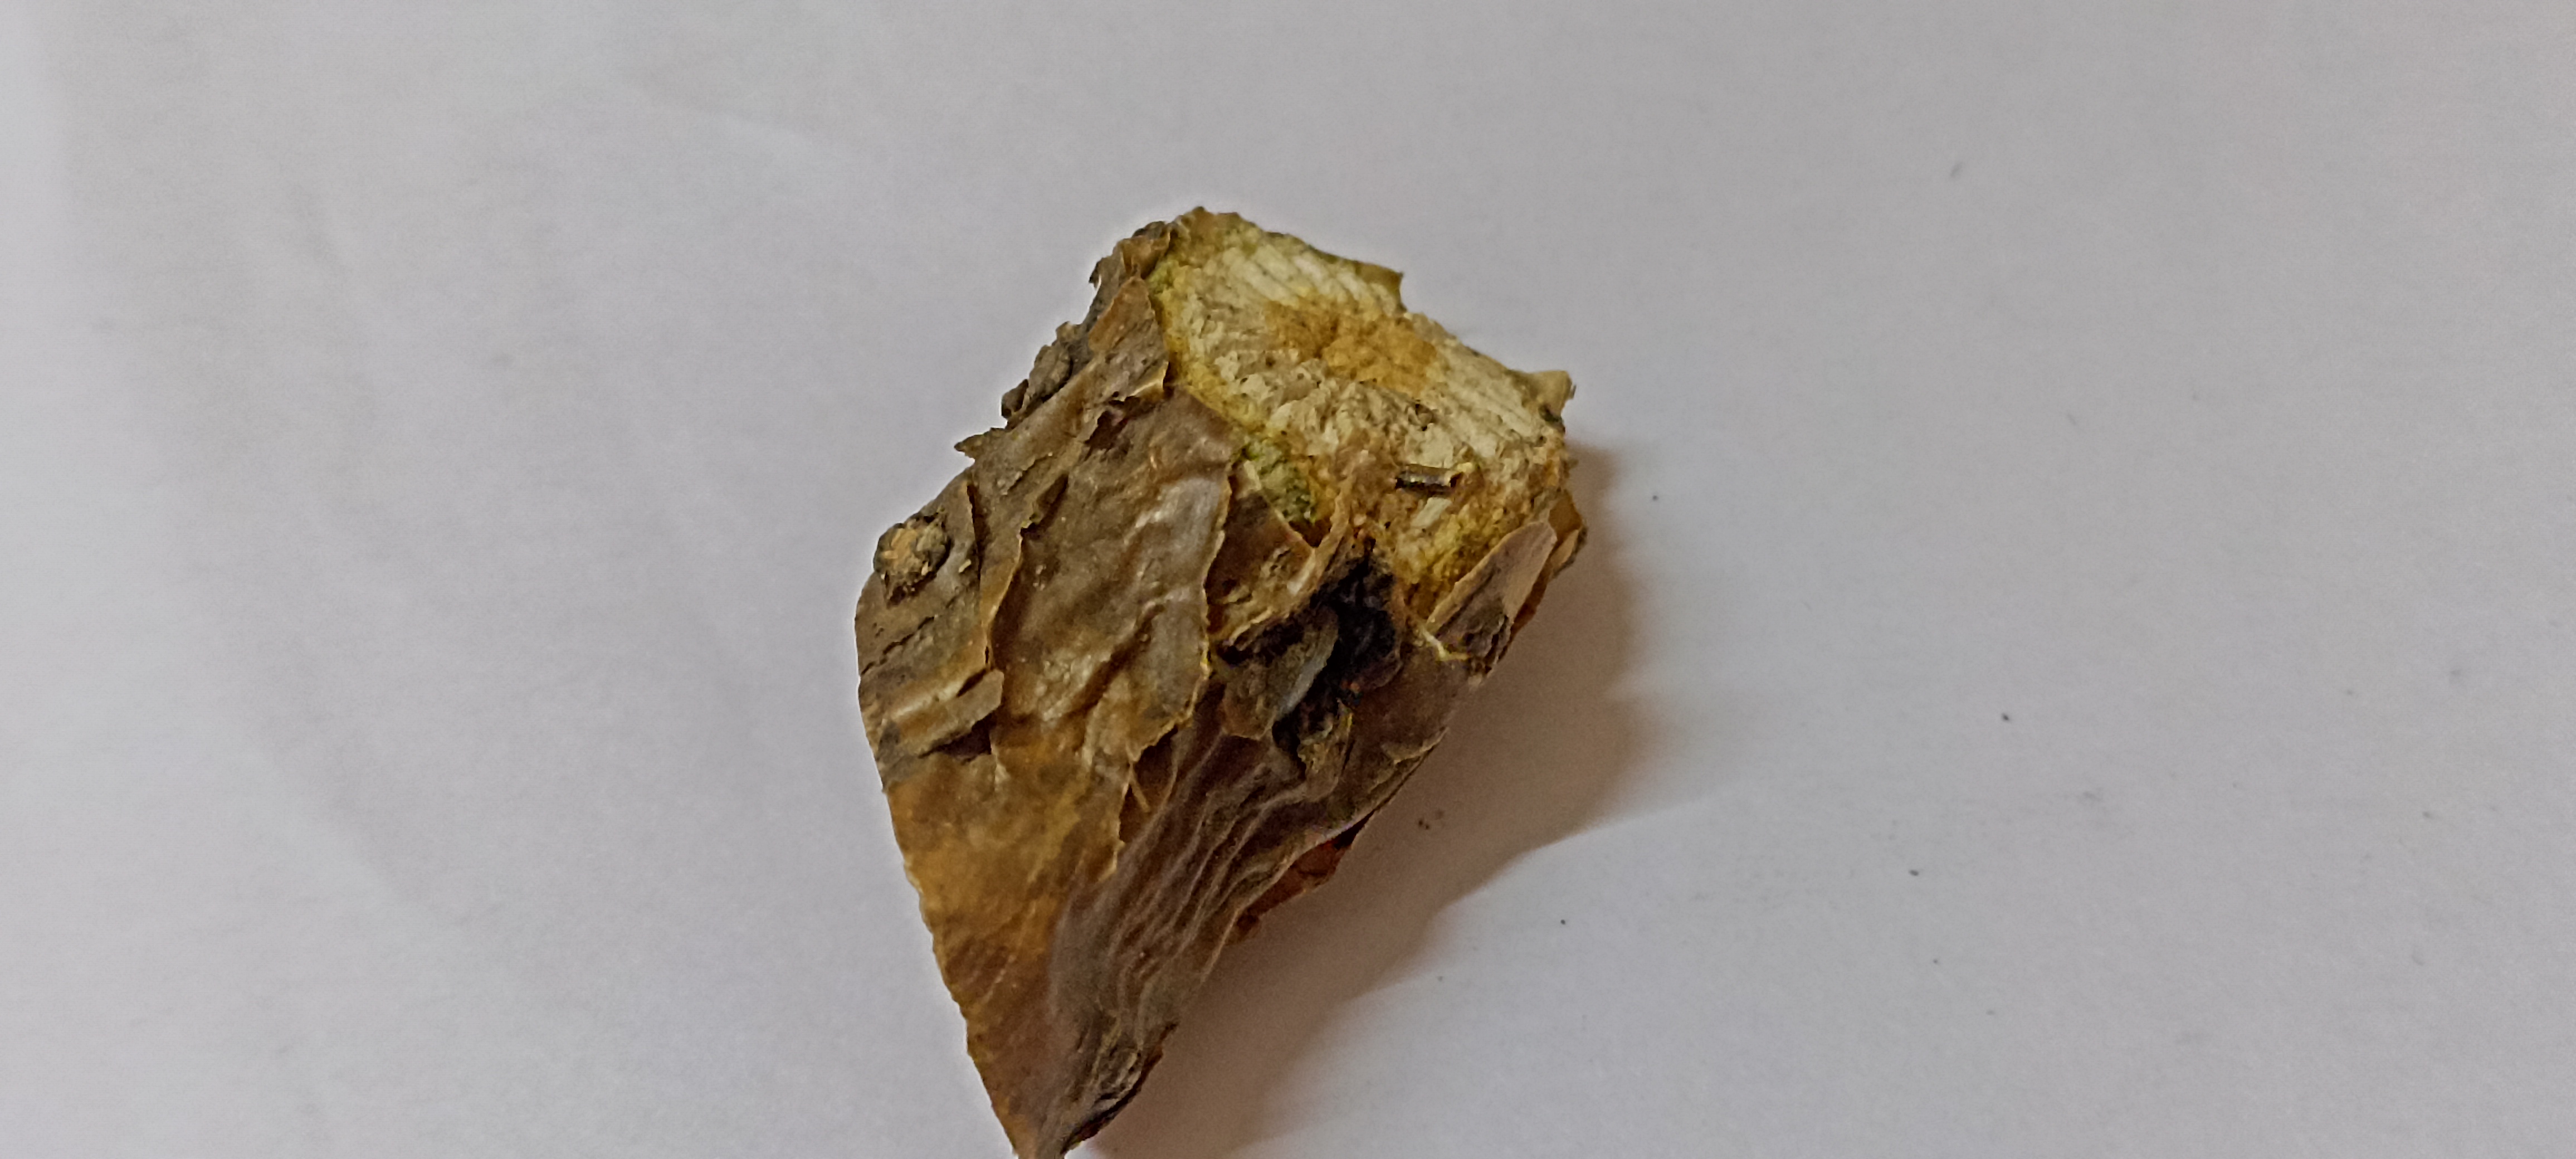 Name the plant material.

gulvel
